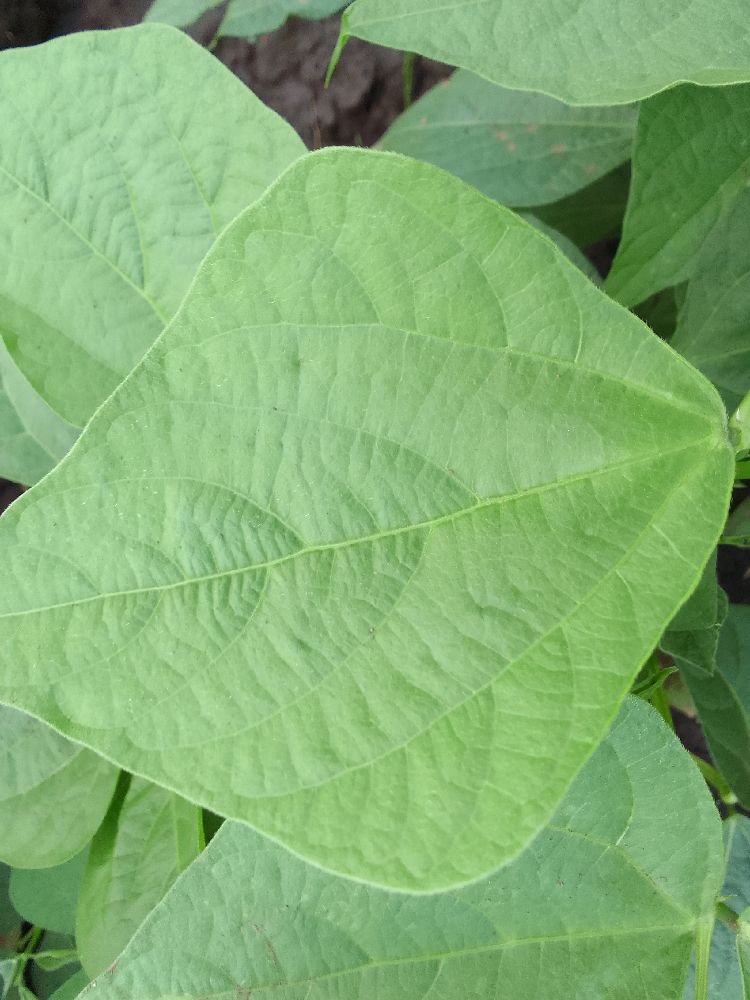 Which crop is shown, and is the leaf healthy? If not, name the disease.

common bean, healthy
